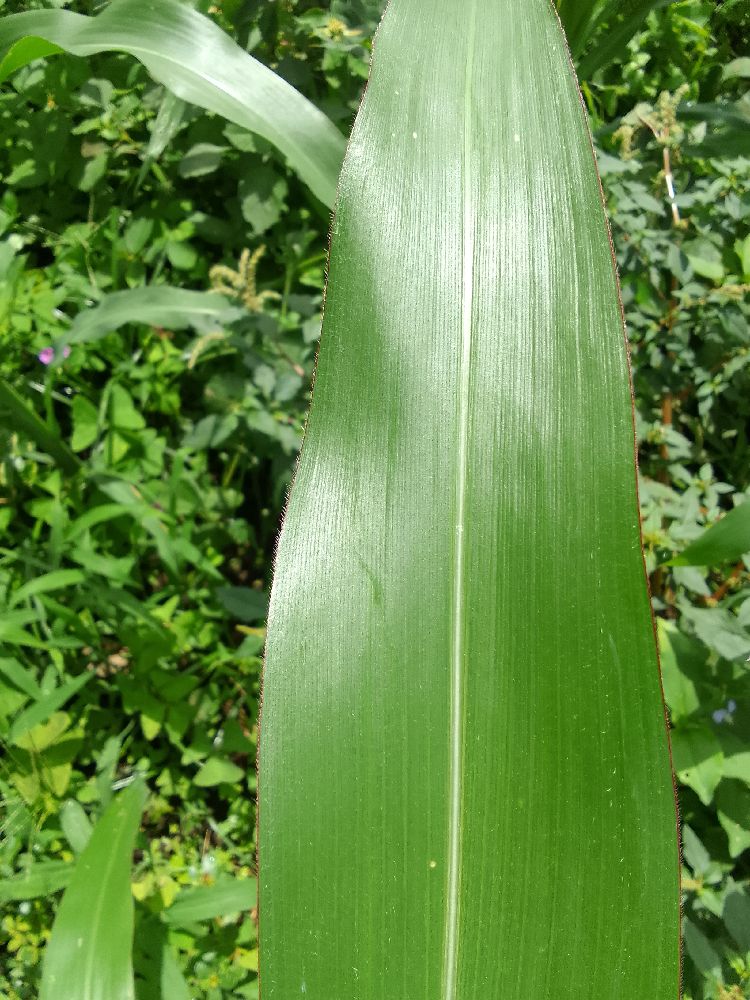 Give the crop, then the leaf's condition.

maize, healthy
